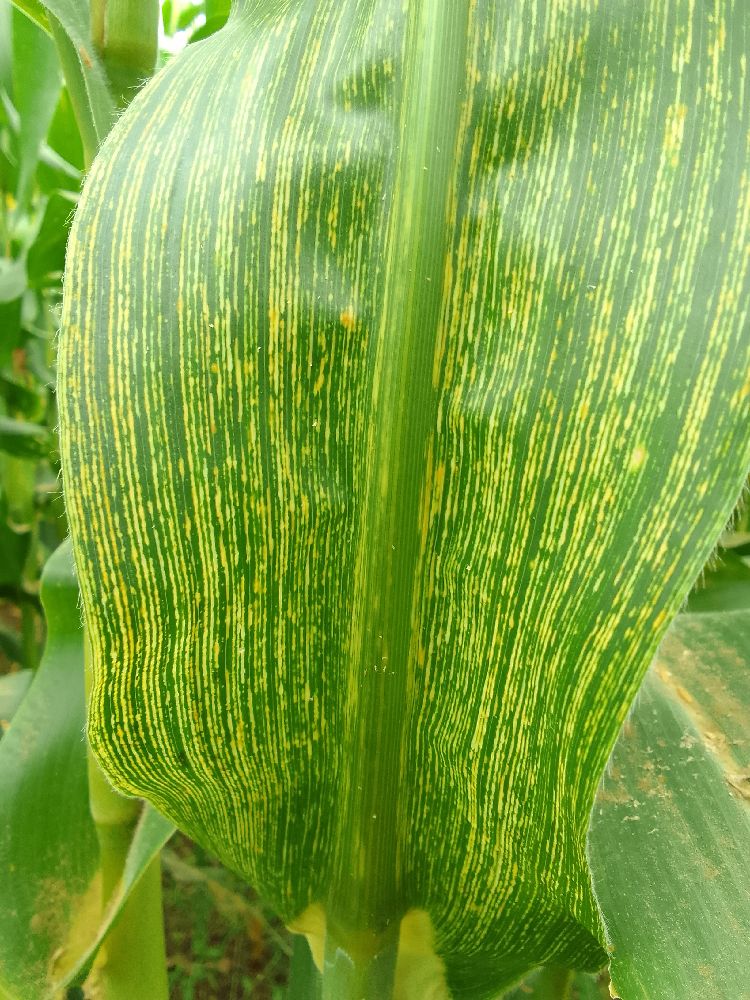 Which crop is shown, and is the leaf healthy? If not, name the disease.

maize, maize streak virus
